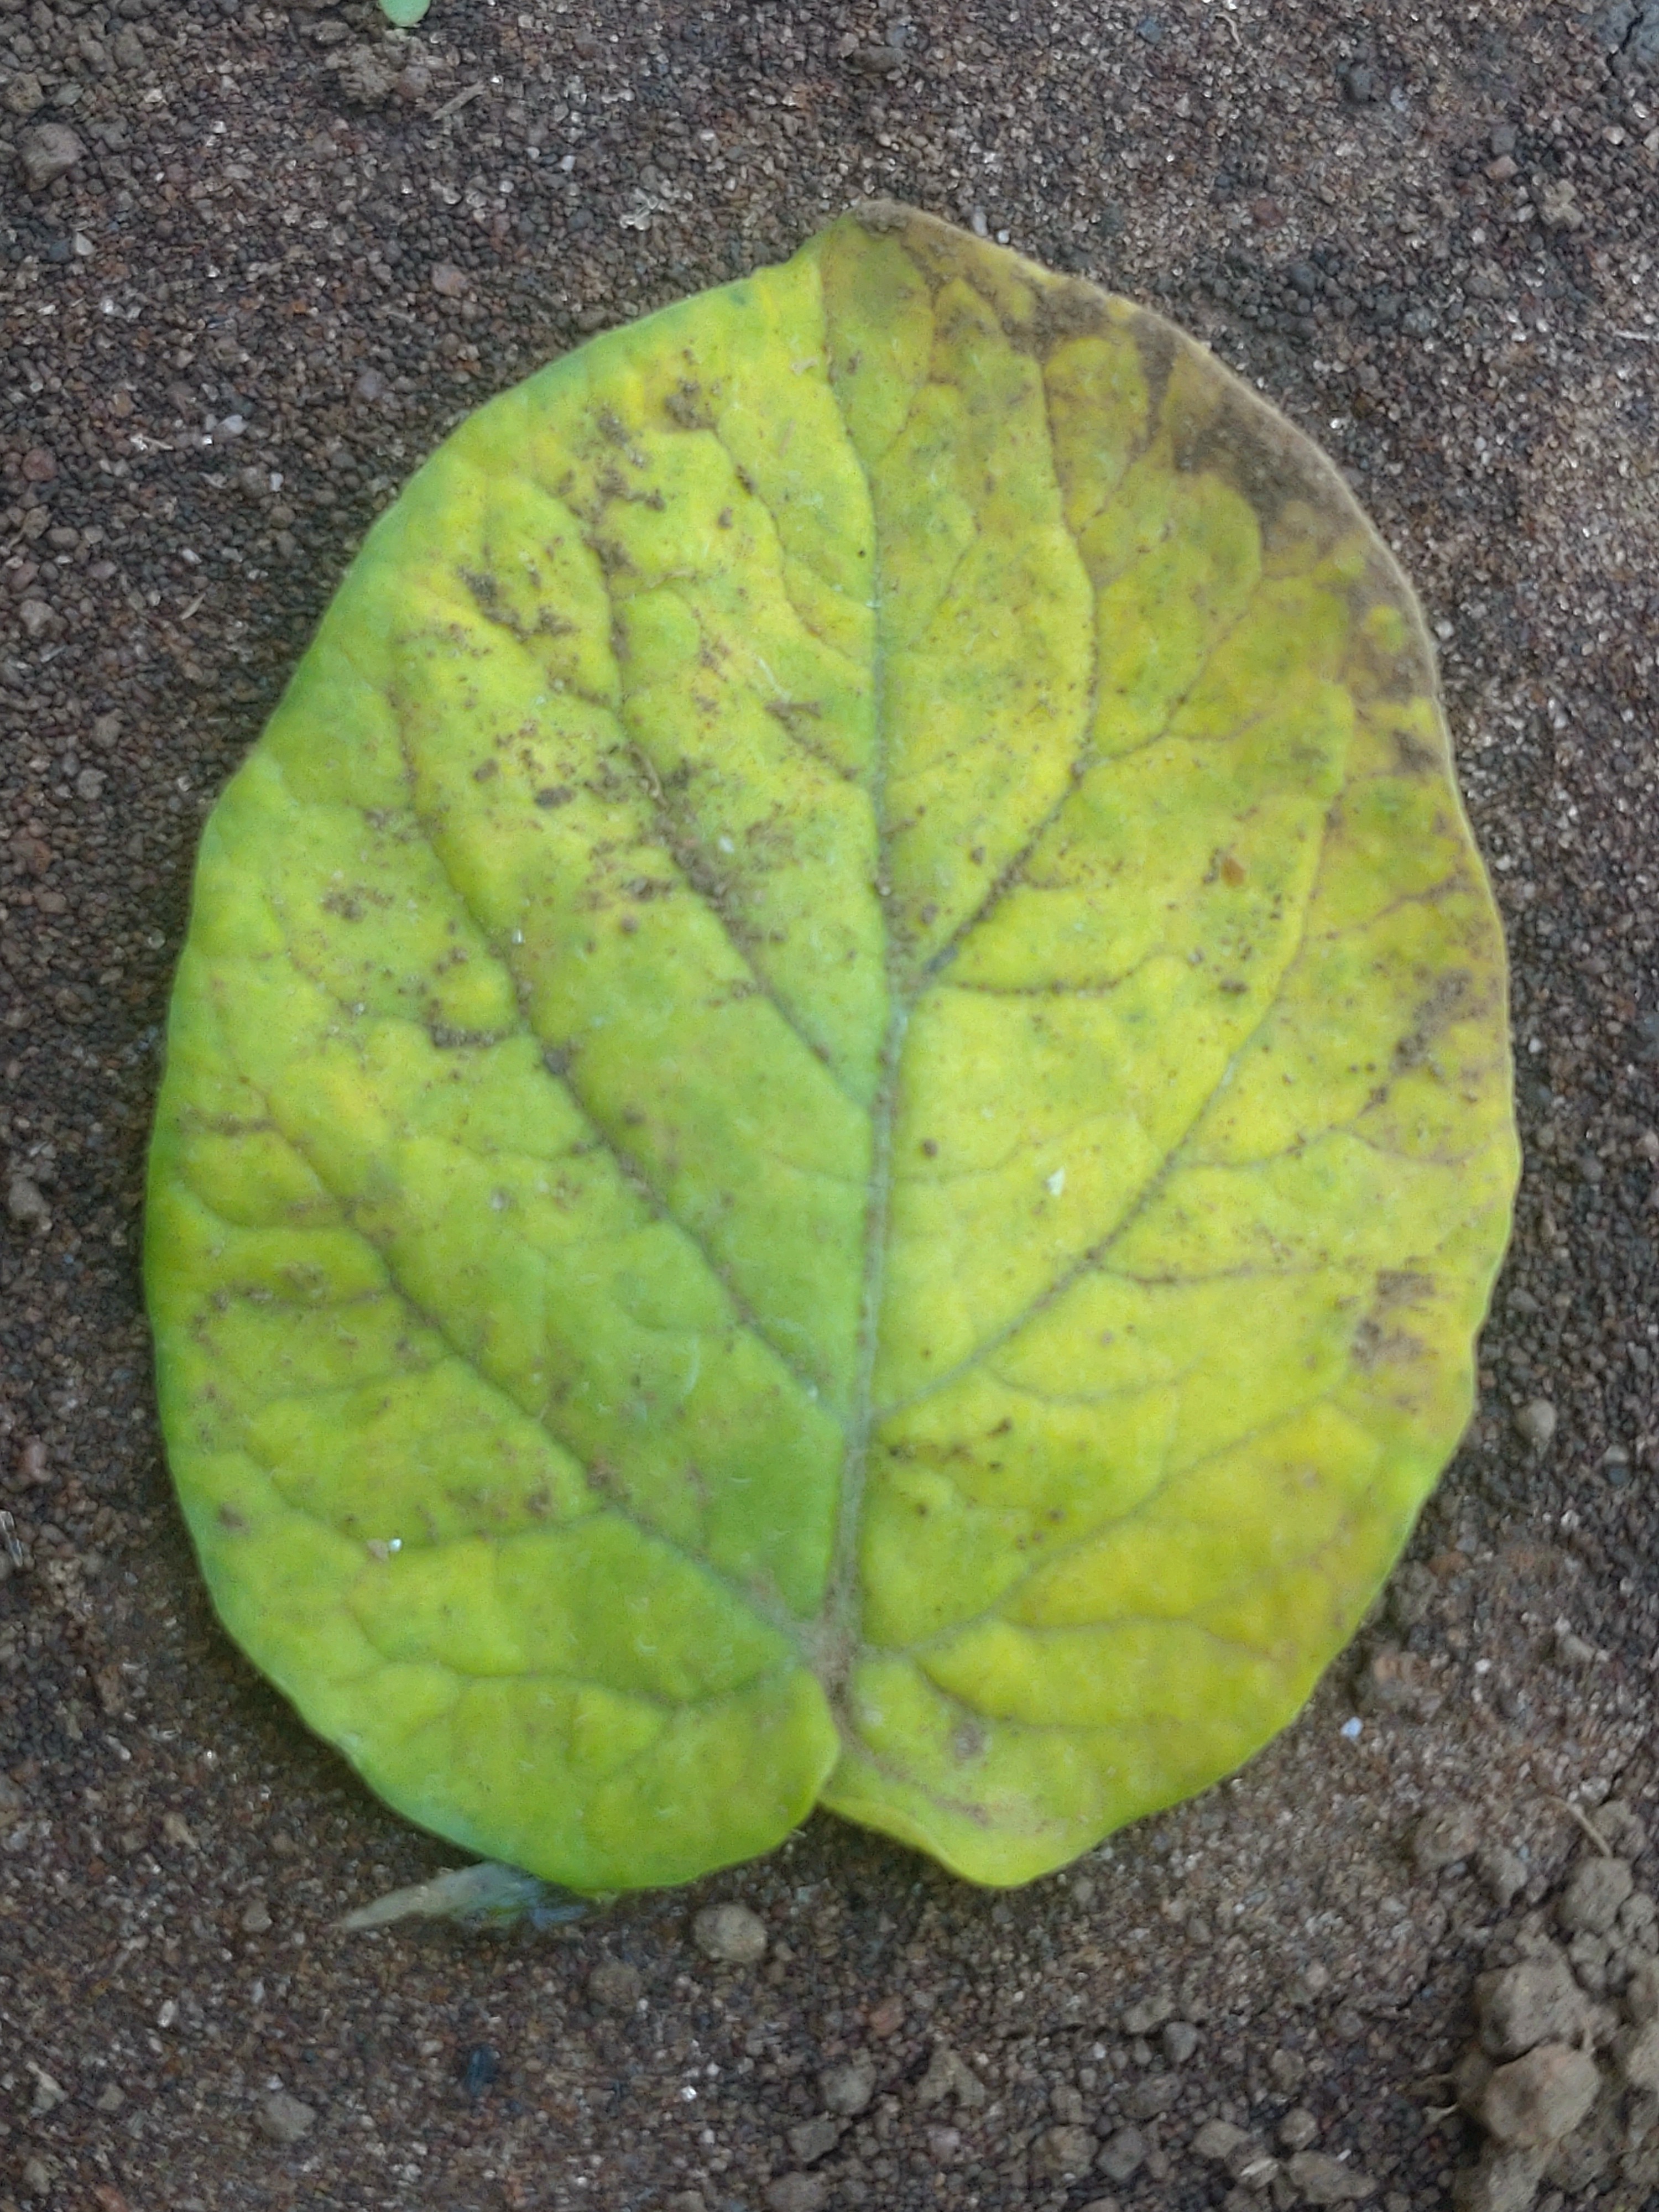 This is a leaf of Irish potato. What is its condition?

late blight
